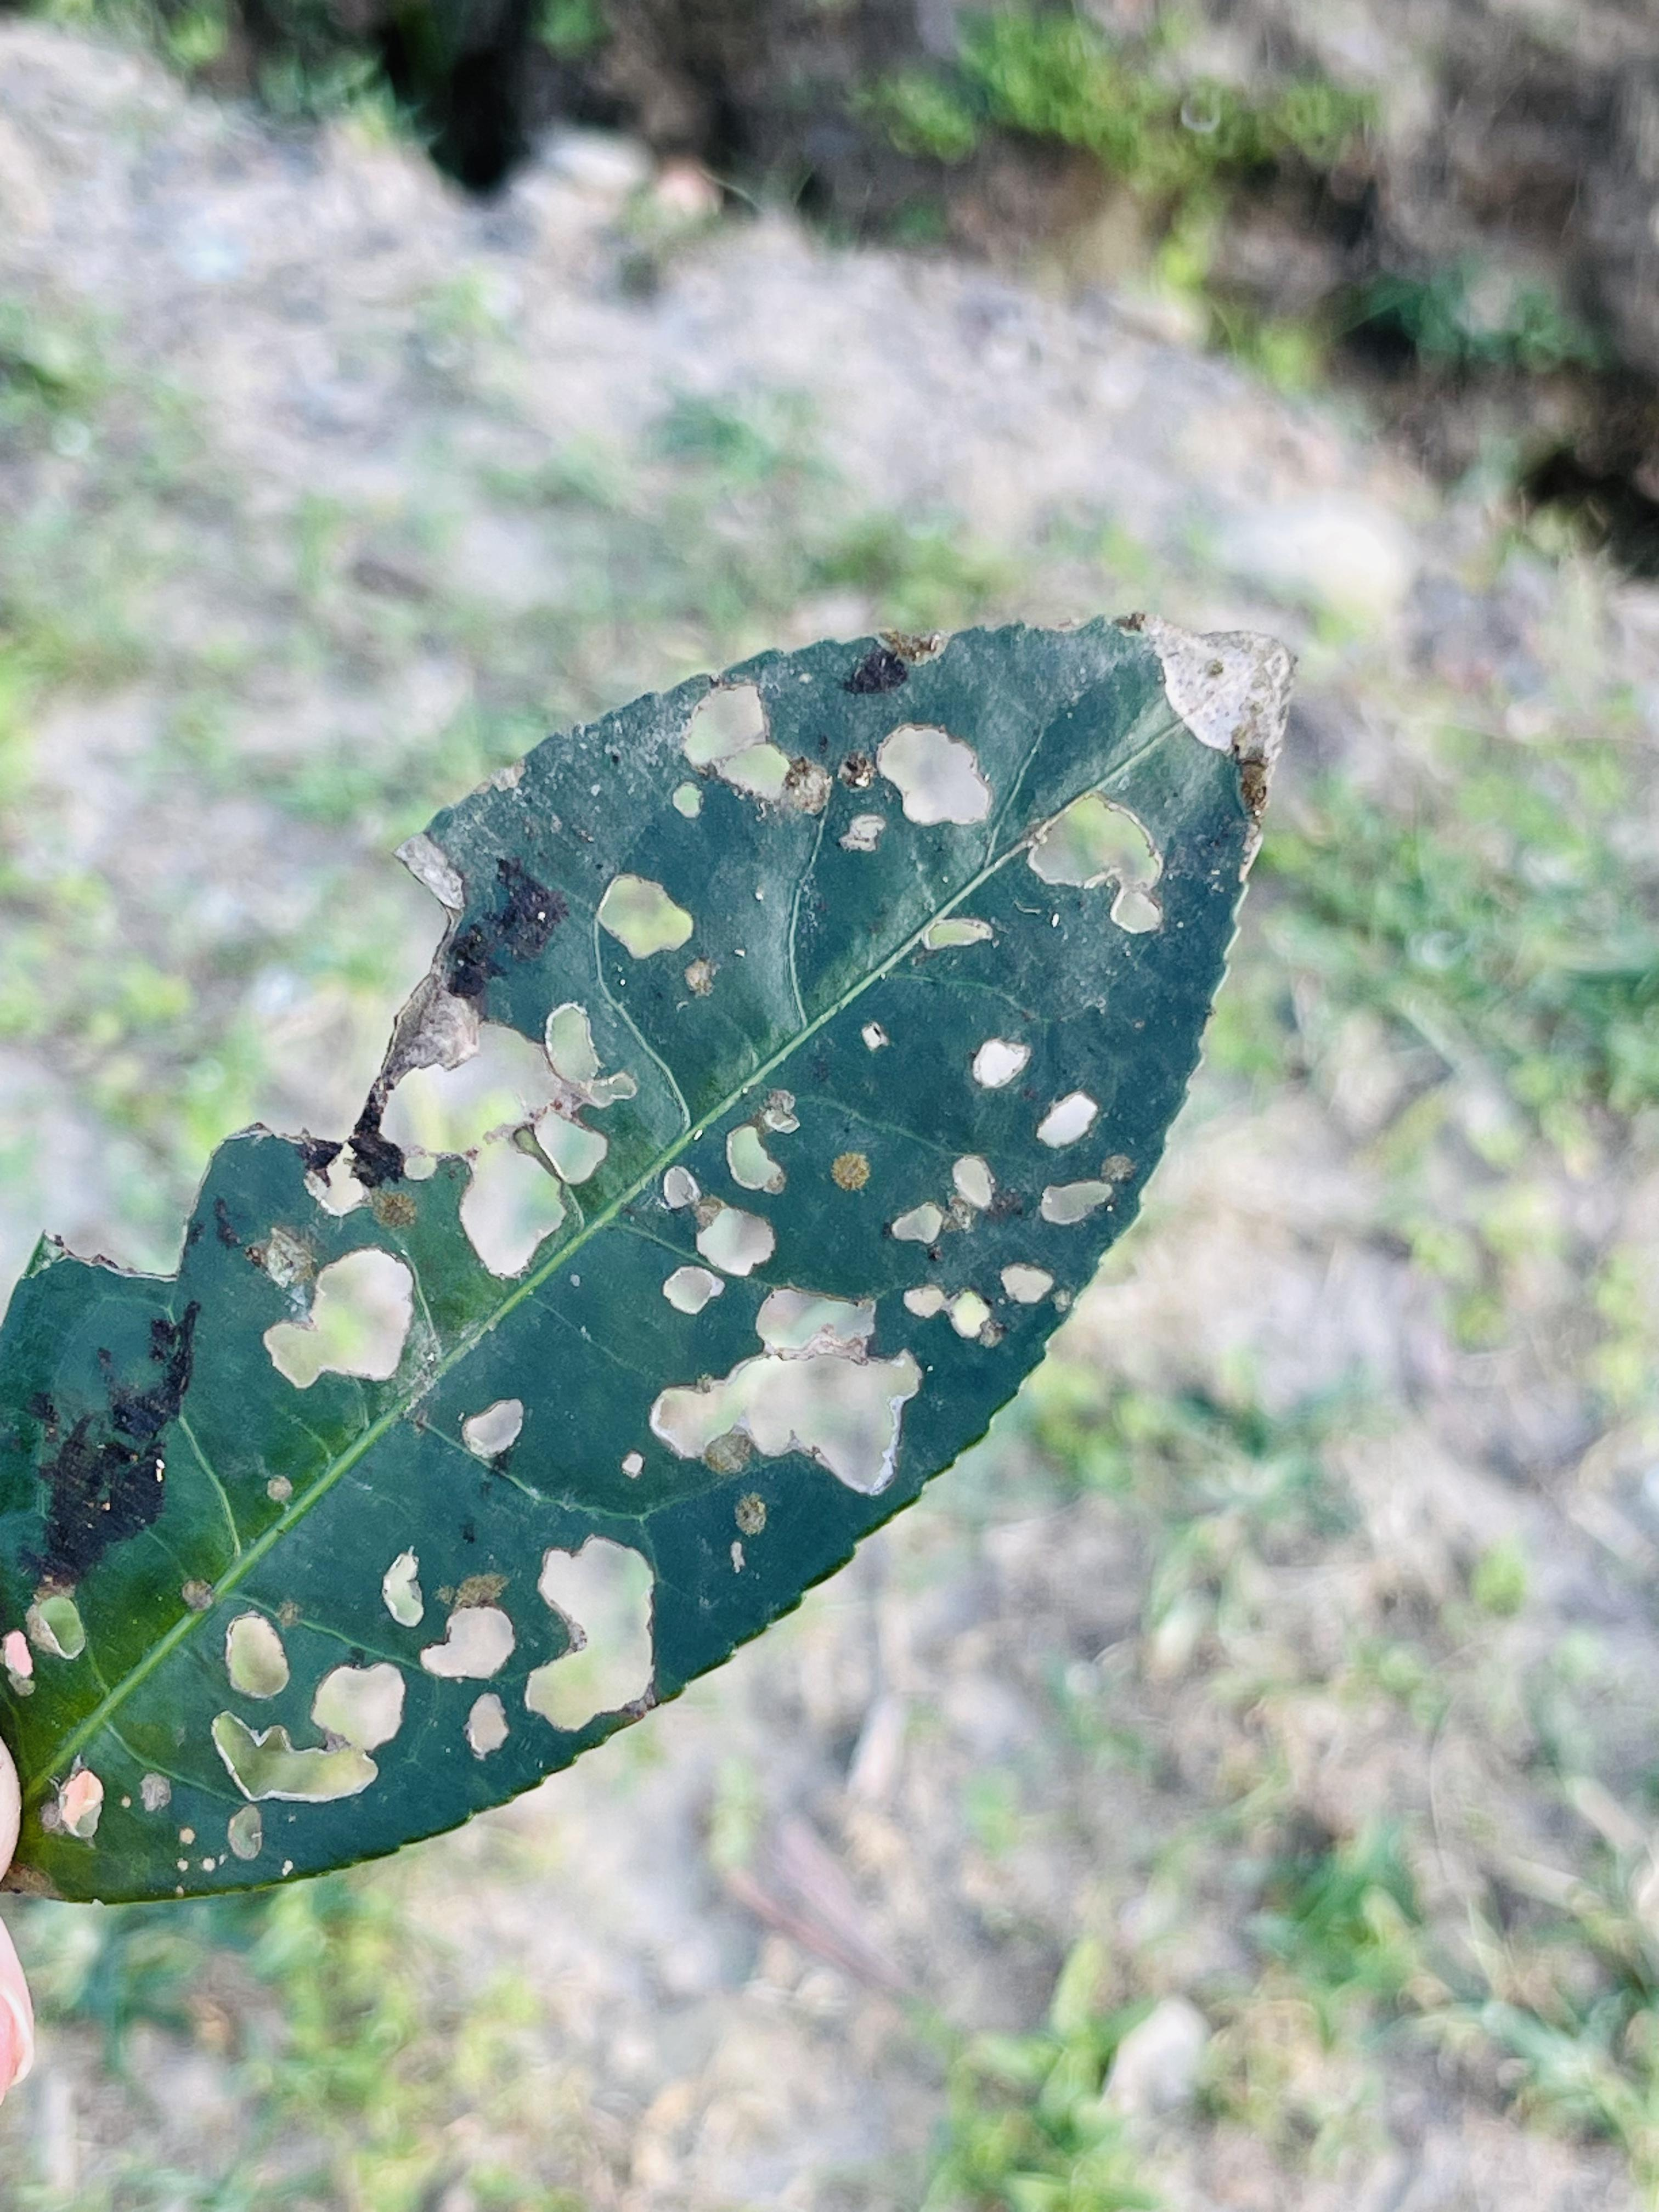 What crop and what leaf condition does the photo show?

tea, blight
